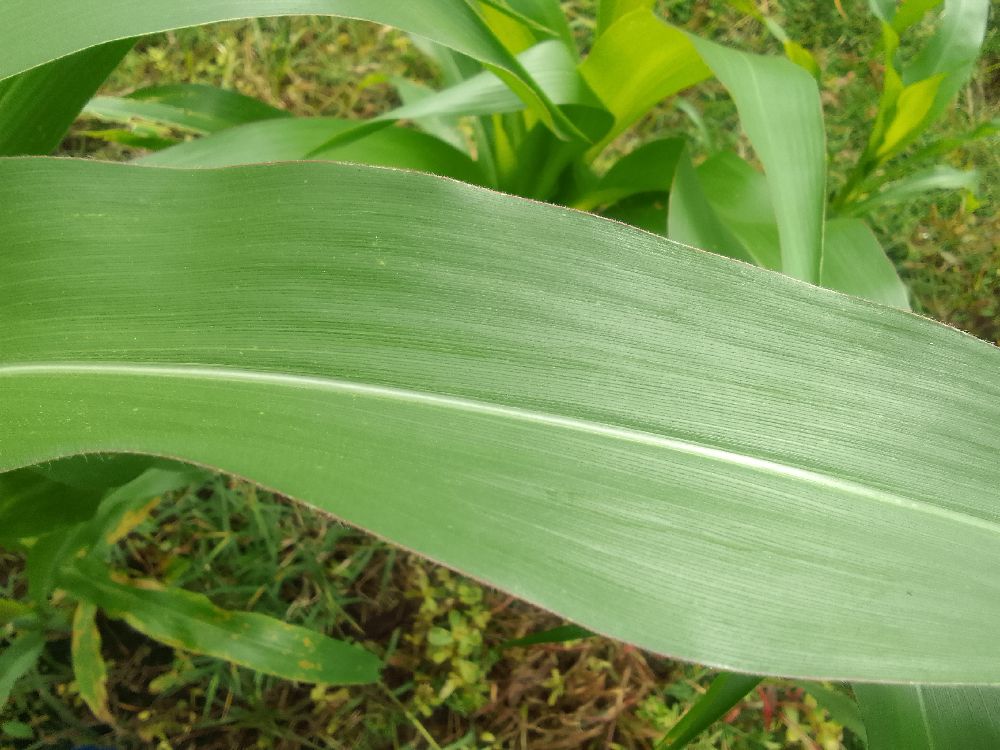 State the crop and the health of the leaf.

maize, healthy
